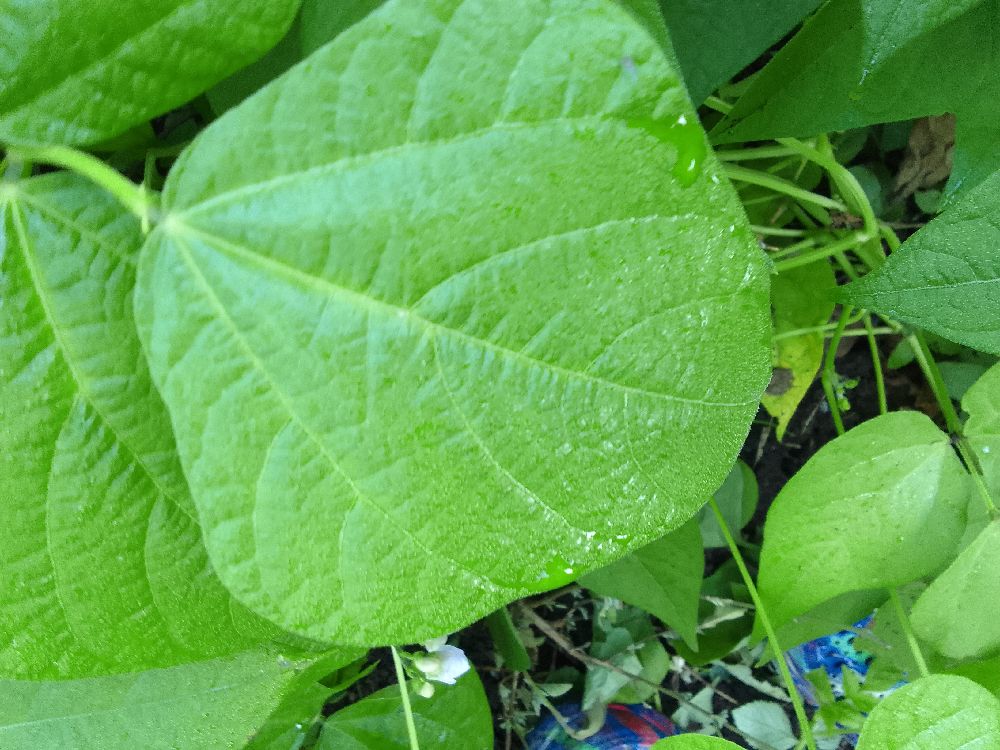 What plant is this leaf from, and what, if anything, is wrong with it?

common bean, healthy
